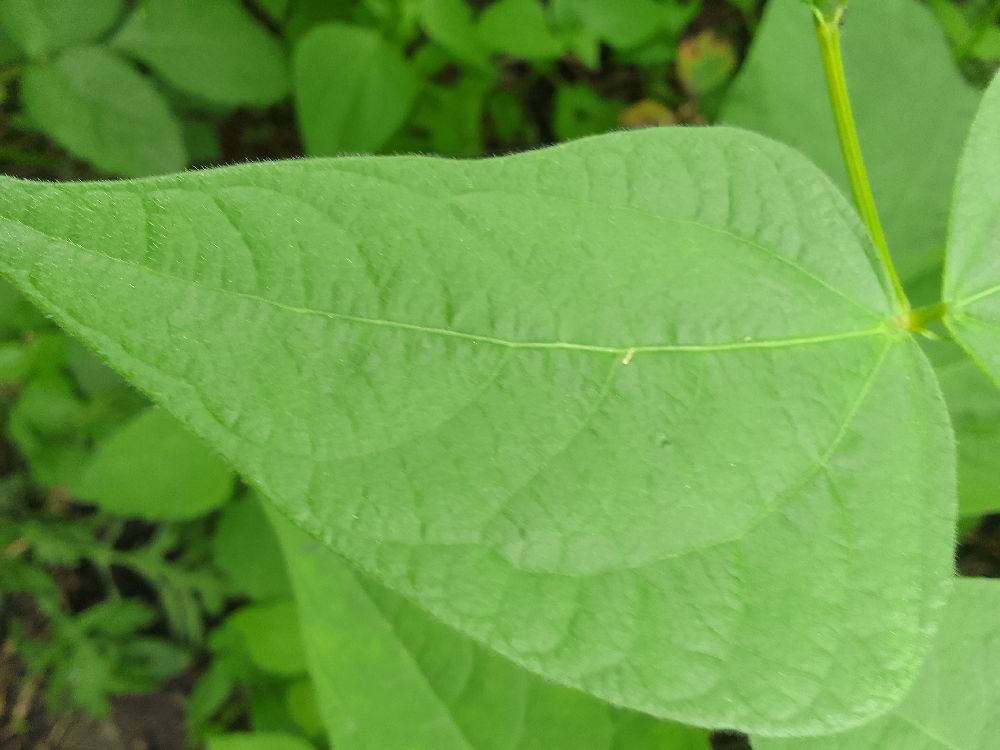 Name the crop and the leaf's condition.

common bean, healthy
